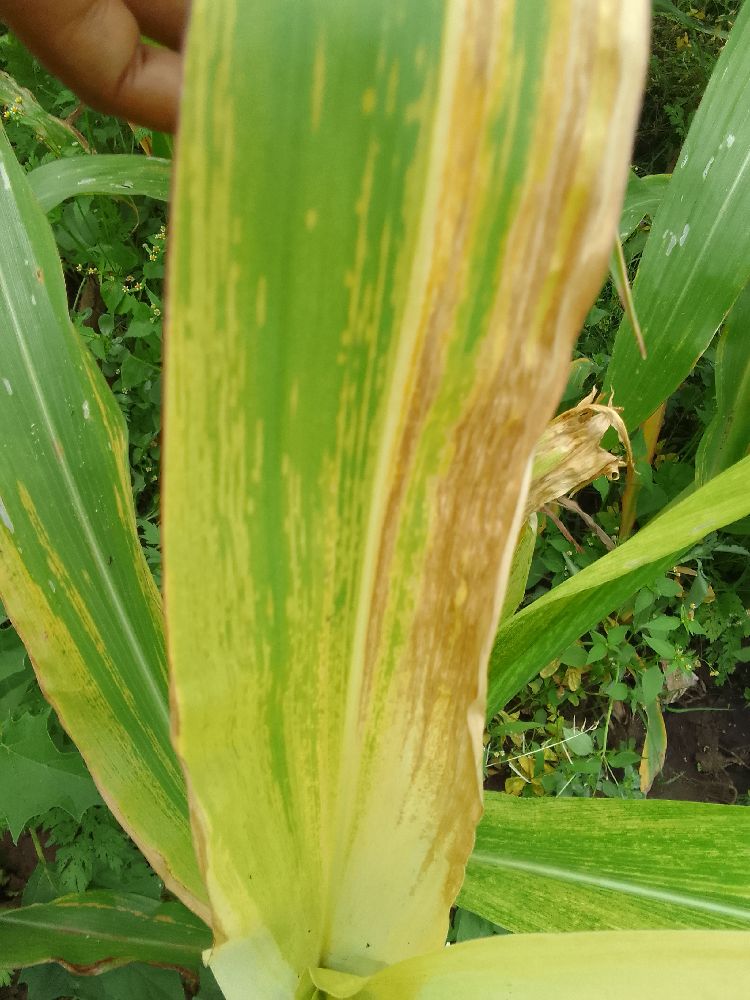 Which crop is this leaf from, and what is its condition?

maize, maize lethal necrosis
